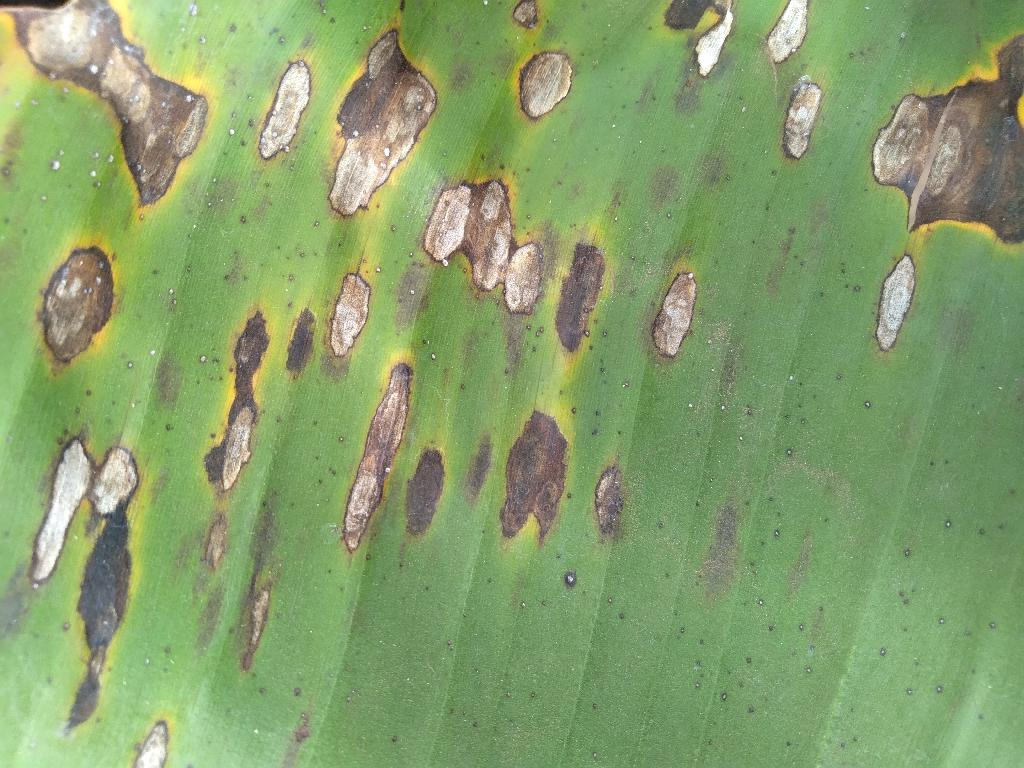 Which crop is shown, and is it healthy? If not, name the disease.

banana, black sigatoka
